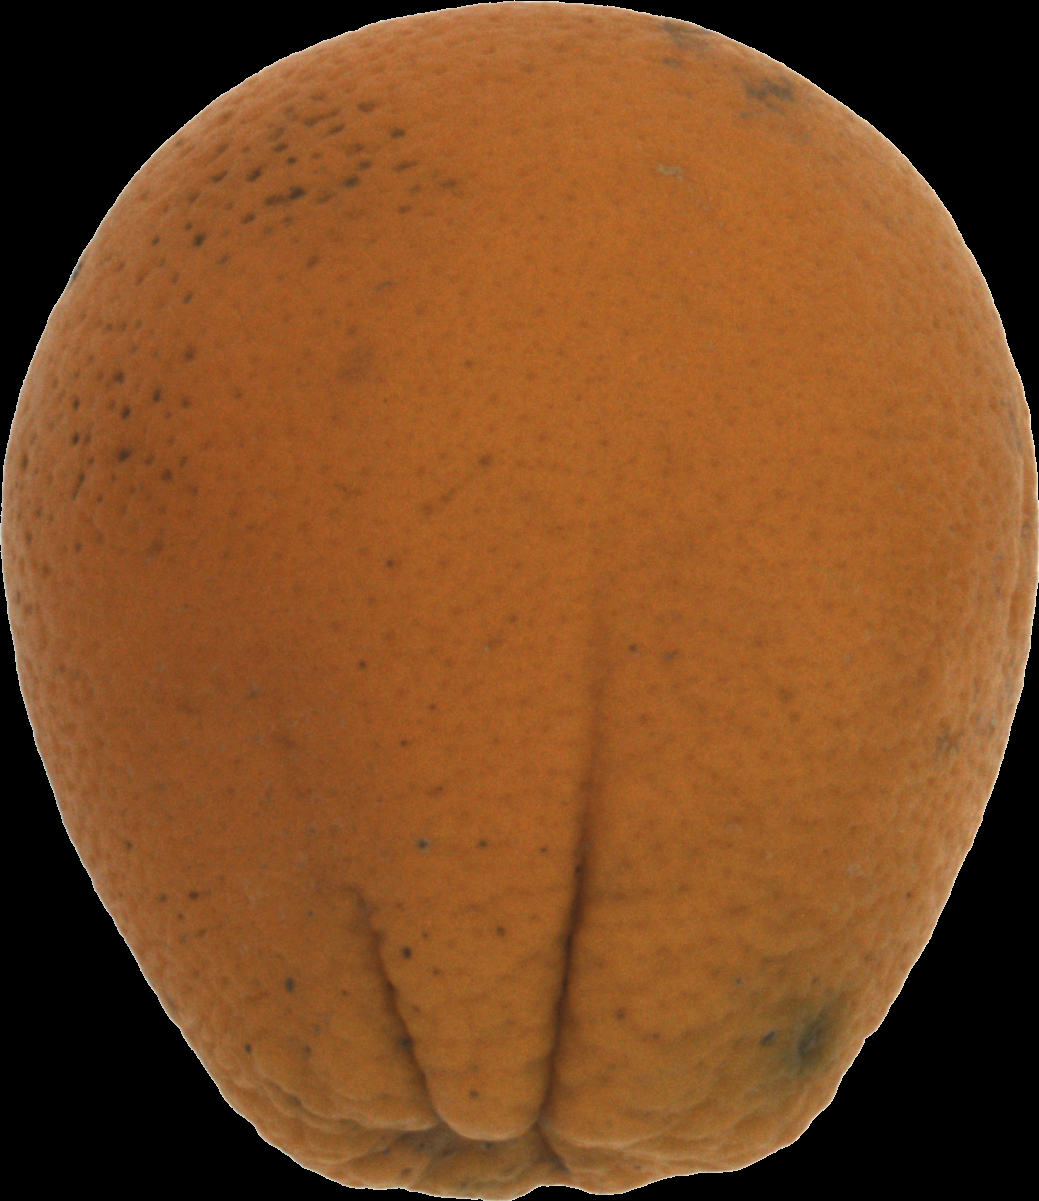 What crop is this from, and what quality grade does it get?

orange, bad
